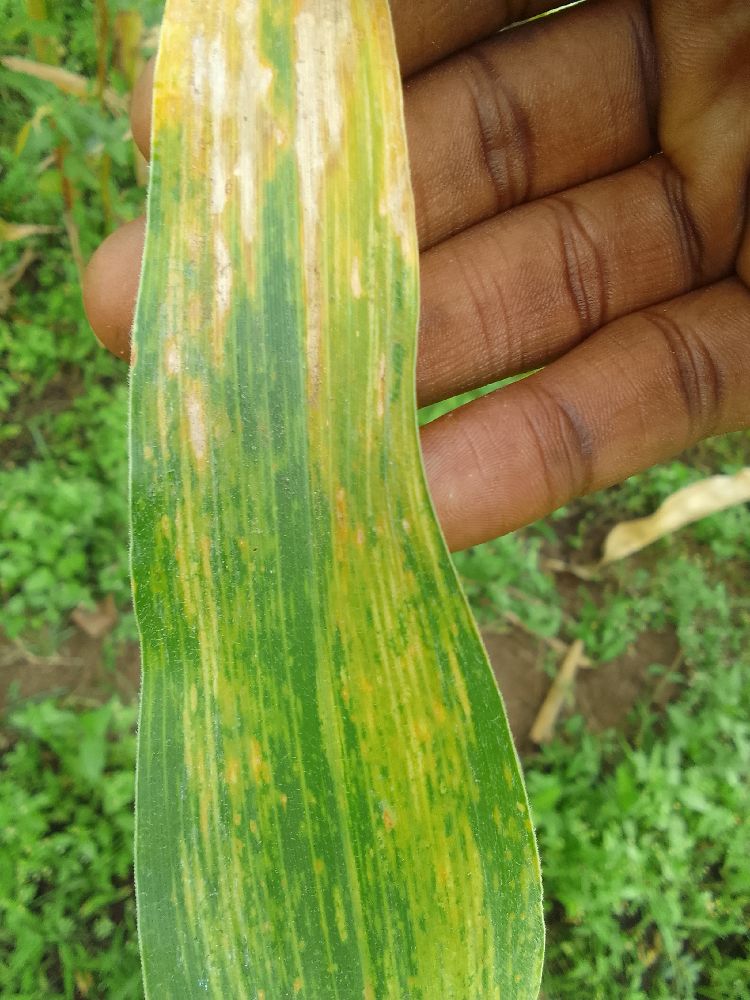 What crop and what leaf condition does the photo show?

maize, maize lethal necrosis
